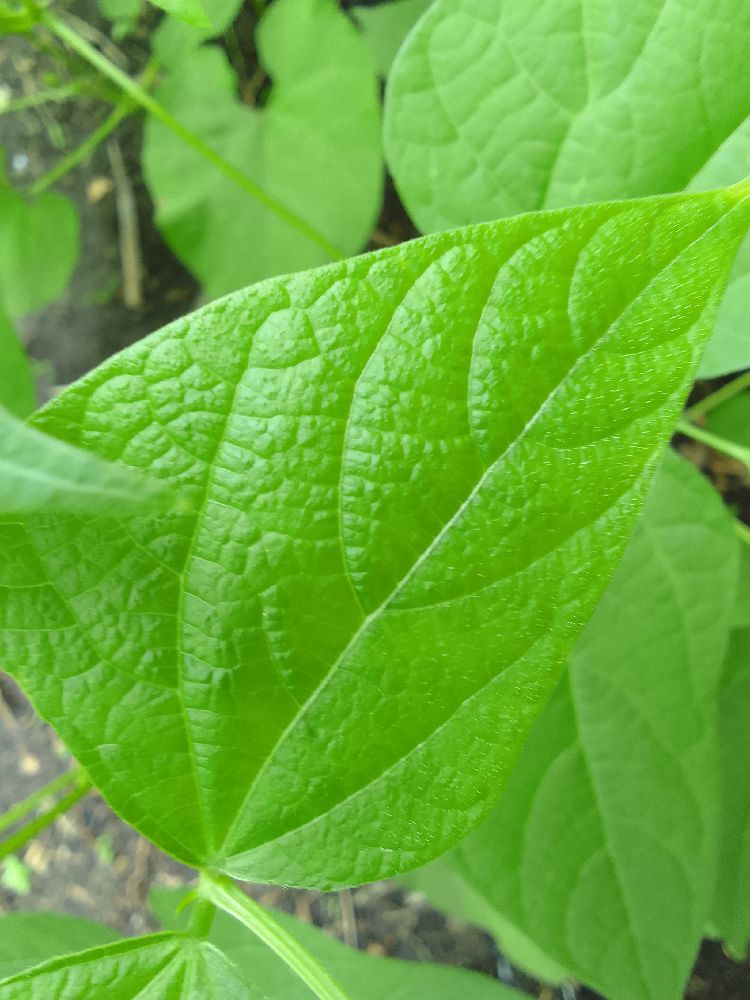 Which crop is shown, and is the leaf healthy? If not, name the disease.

common bean, healthy
